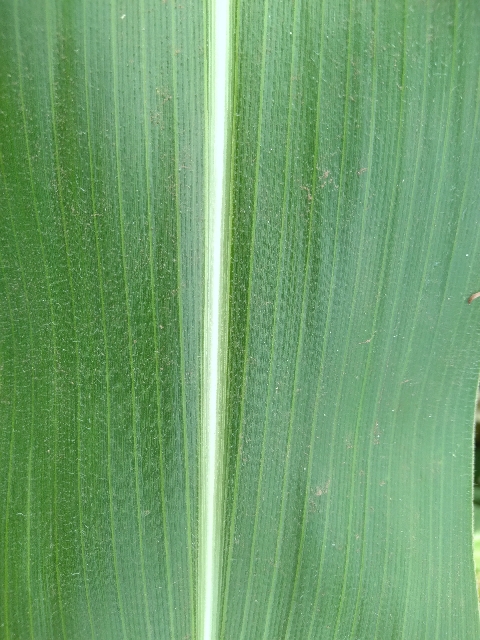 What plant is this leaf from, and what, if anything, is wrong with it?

maize, healthy
